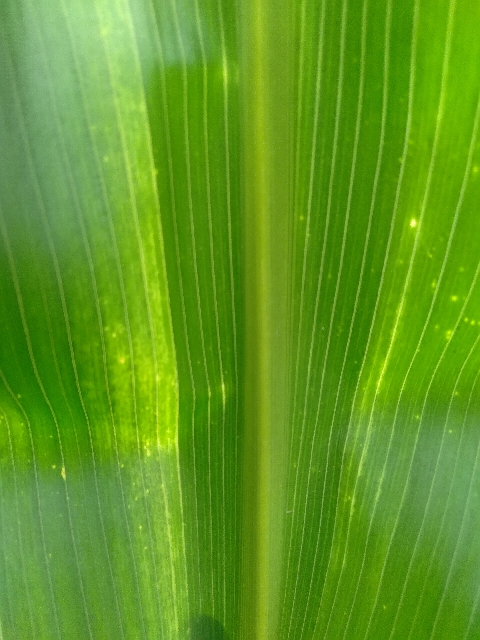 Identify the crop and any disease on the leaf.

maize, maize lethal necrosis
